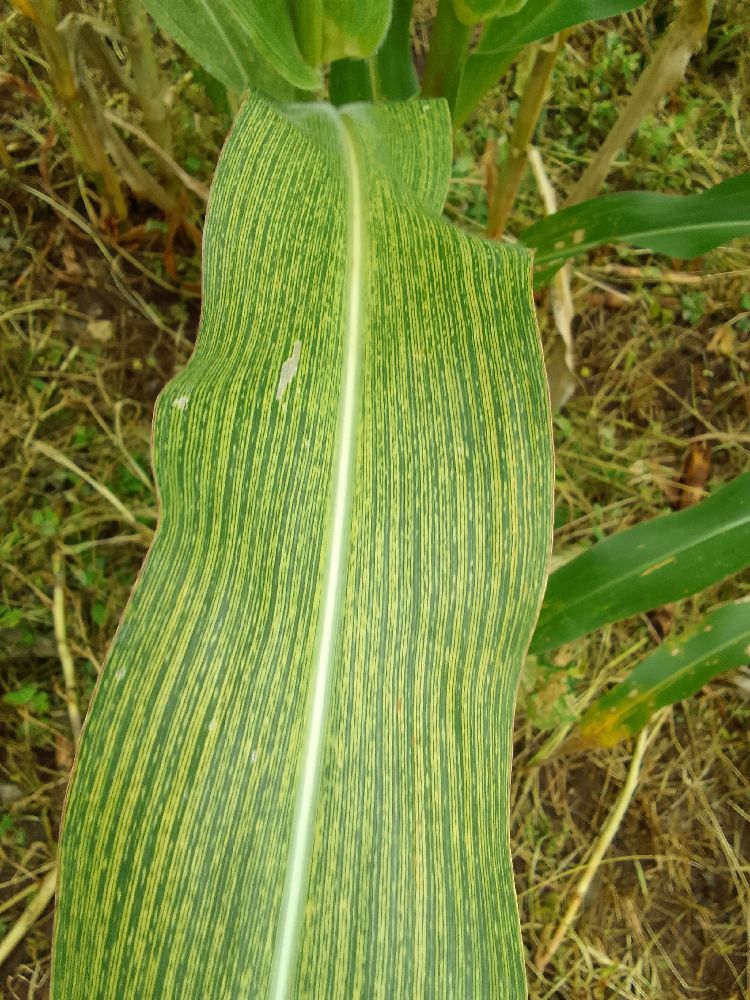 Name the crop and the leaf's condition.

maize, maize streak virus
